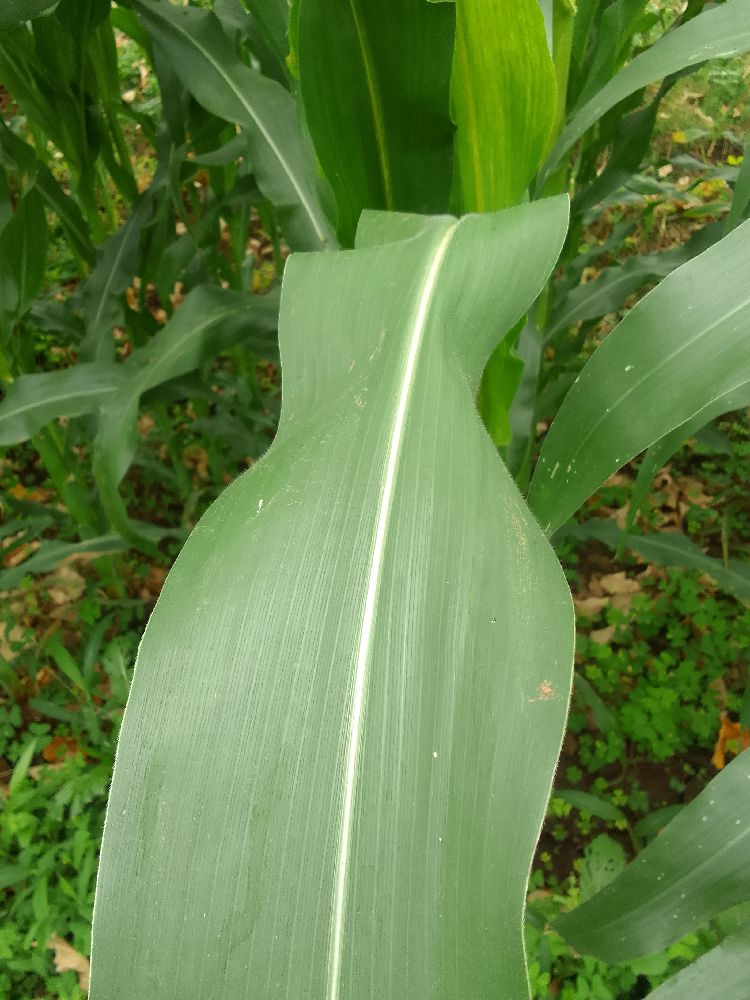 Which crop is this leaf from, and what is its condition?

maize, healthy
